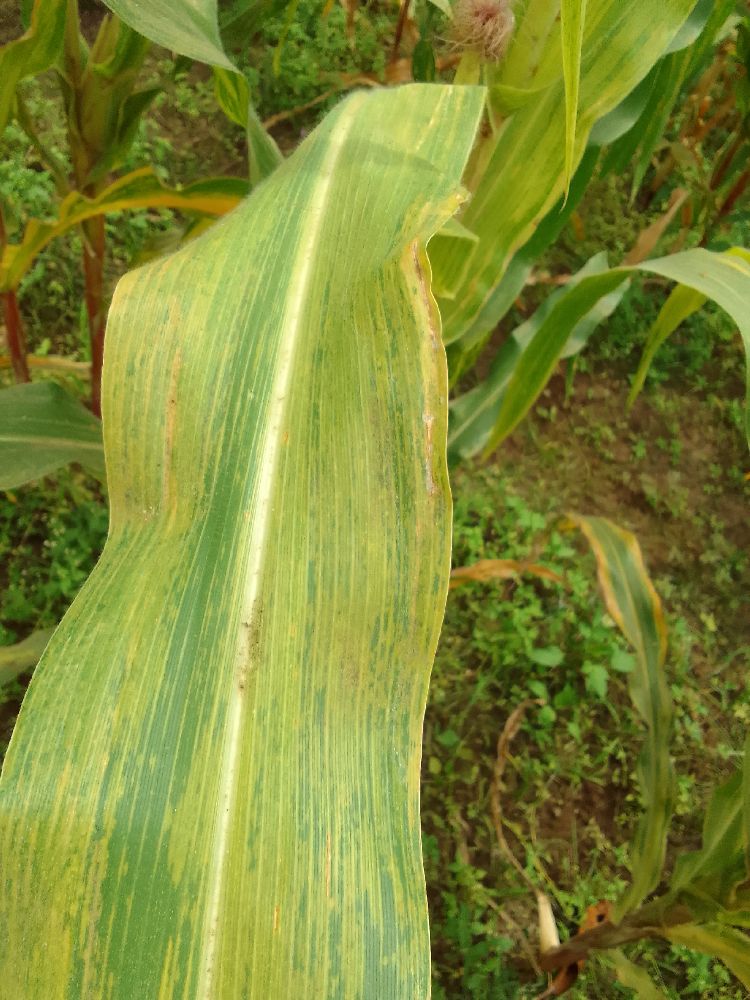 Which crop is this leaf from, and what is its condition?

maize, maize lethal necrosis
